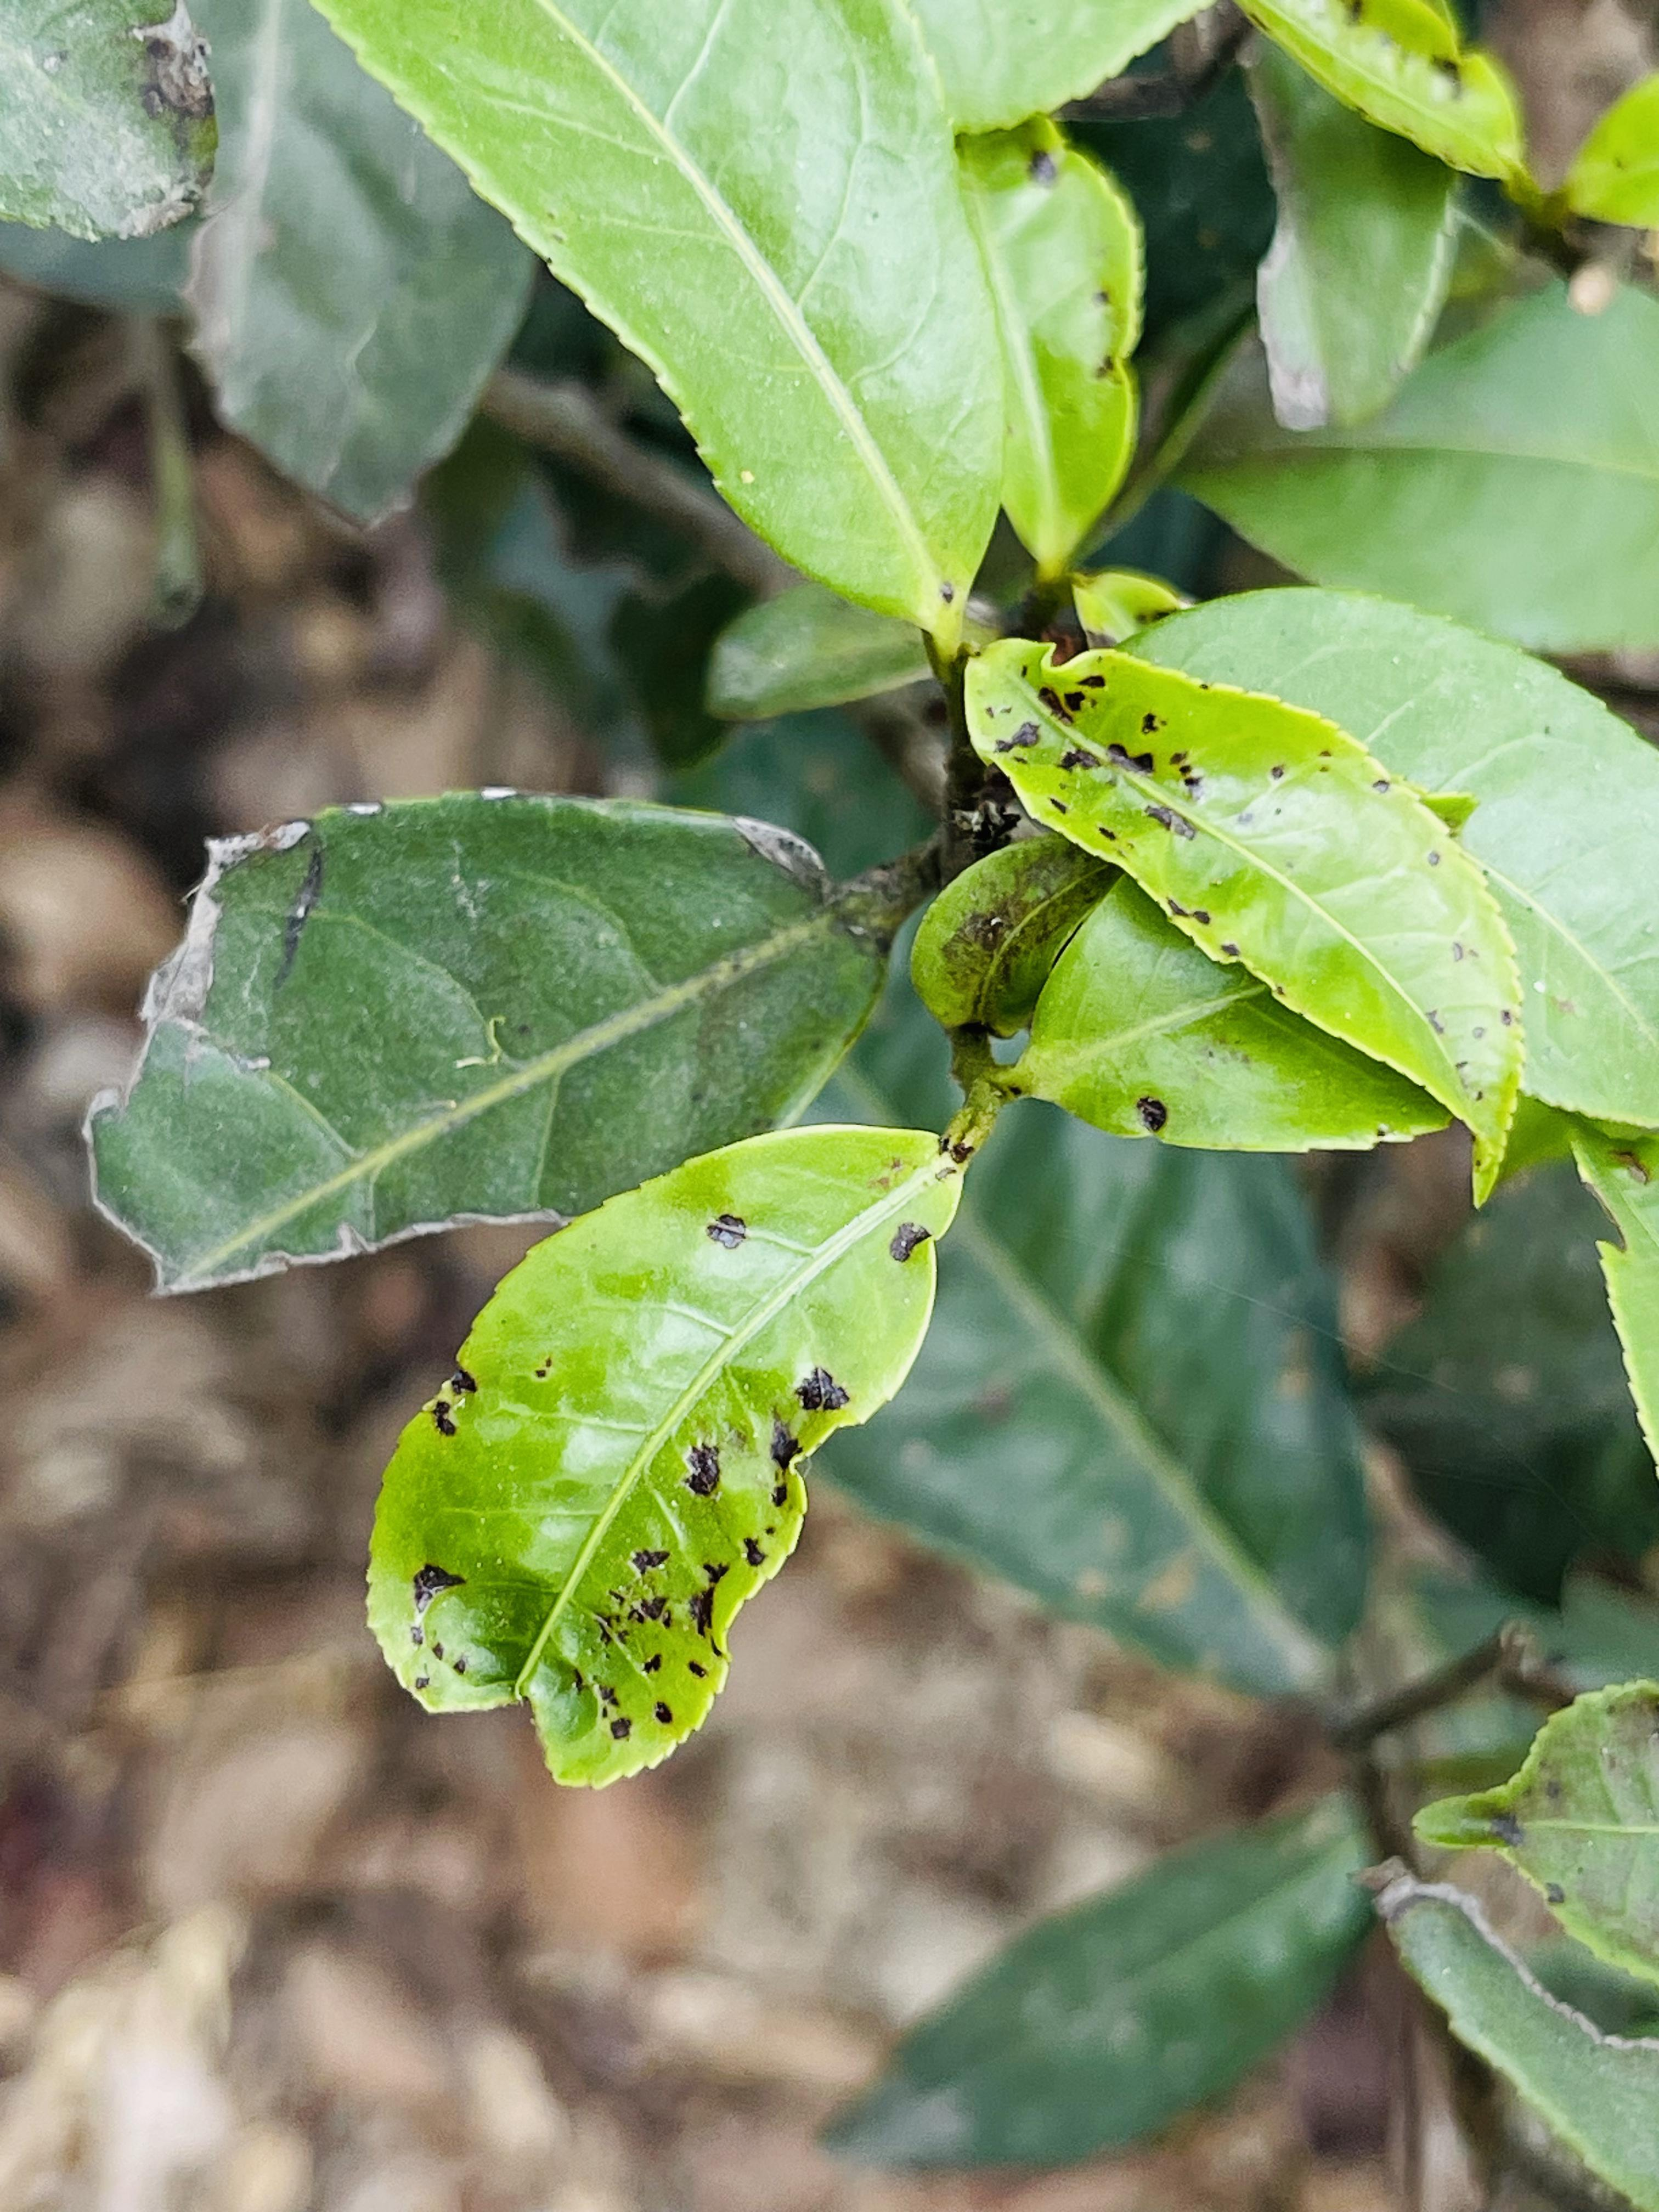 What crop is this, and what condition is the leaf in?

tea, helopeltis
